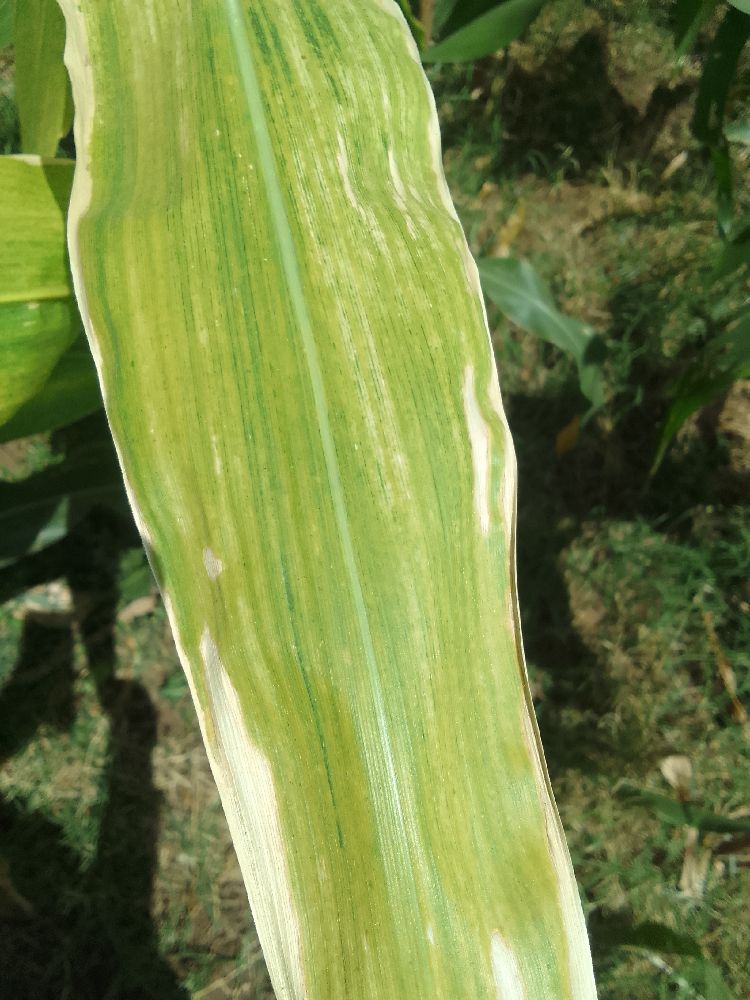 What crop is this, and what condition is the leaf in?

maize, maize lethal necrosis
